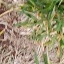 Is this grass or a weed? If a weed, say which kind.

grass
